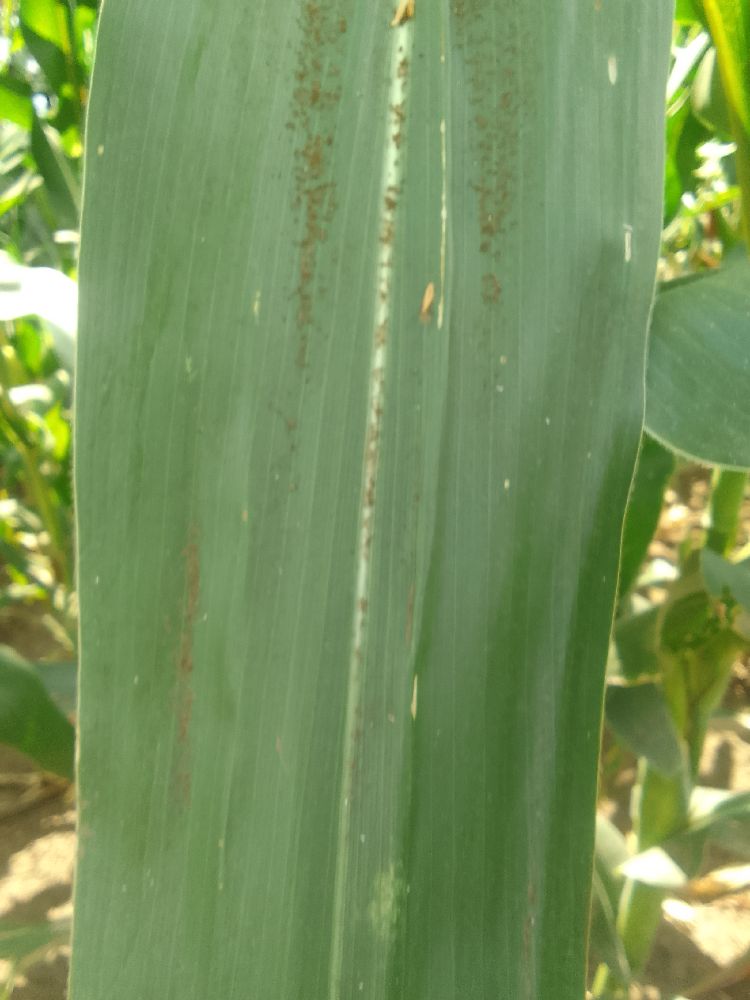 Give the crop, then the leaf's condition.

maize, healthy
